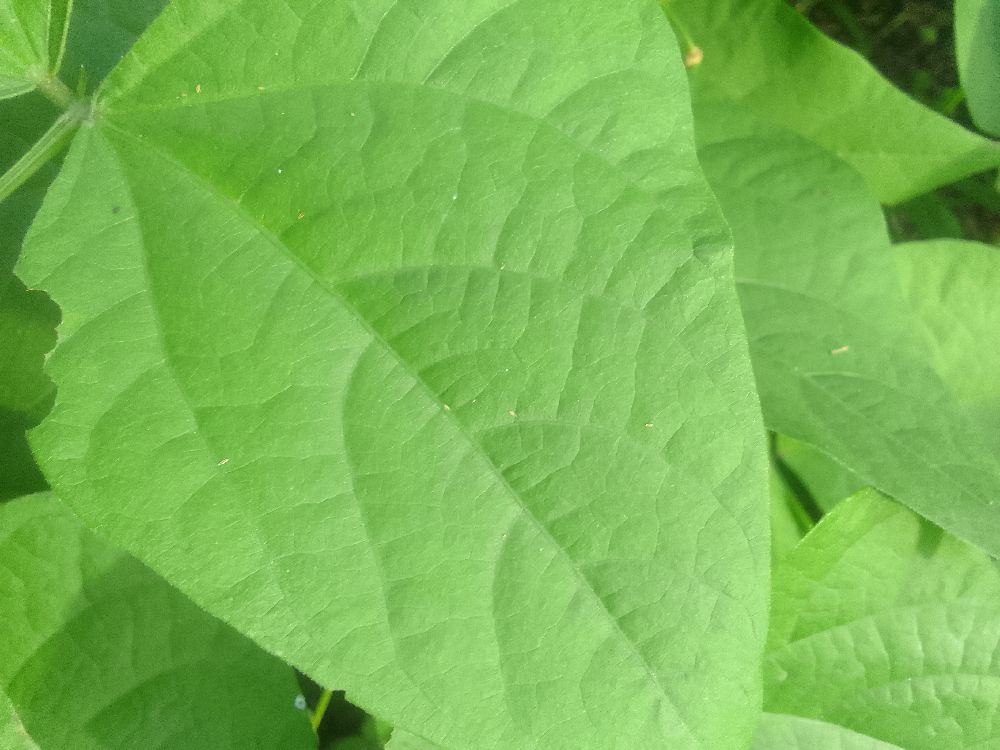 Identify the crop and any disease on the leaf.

common bean, healthy
